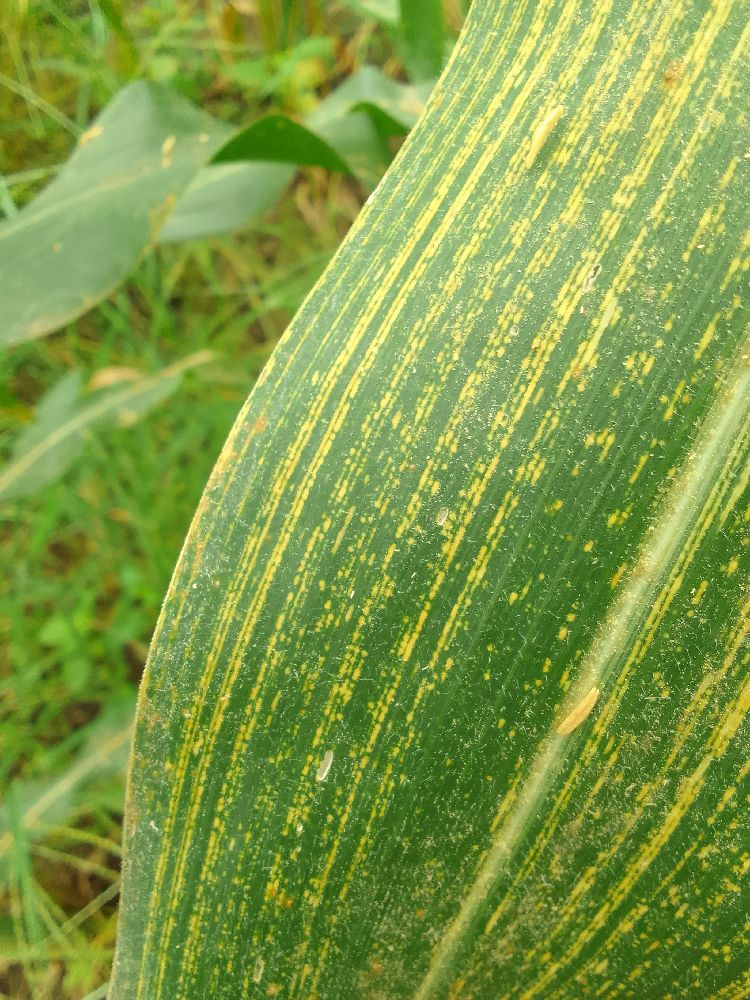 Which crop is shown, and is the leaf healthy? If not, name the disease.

maize, maize streak virus
